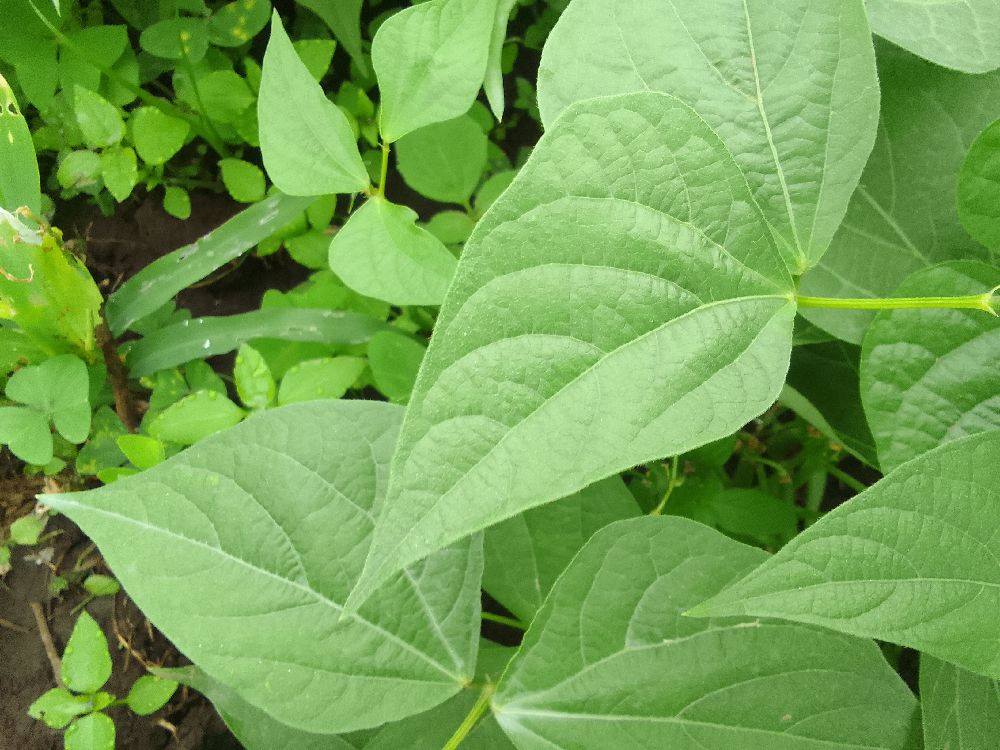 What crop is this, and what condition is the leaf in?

common bean, healthy
